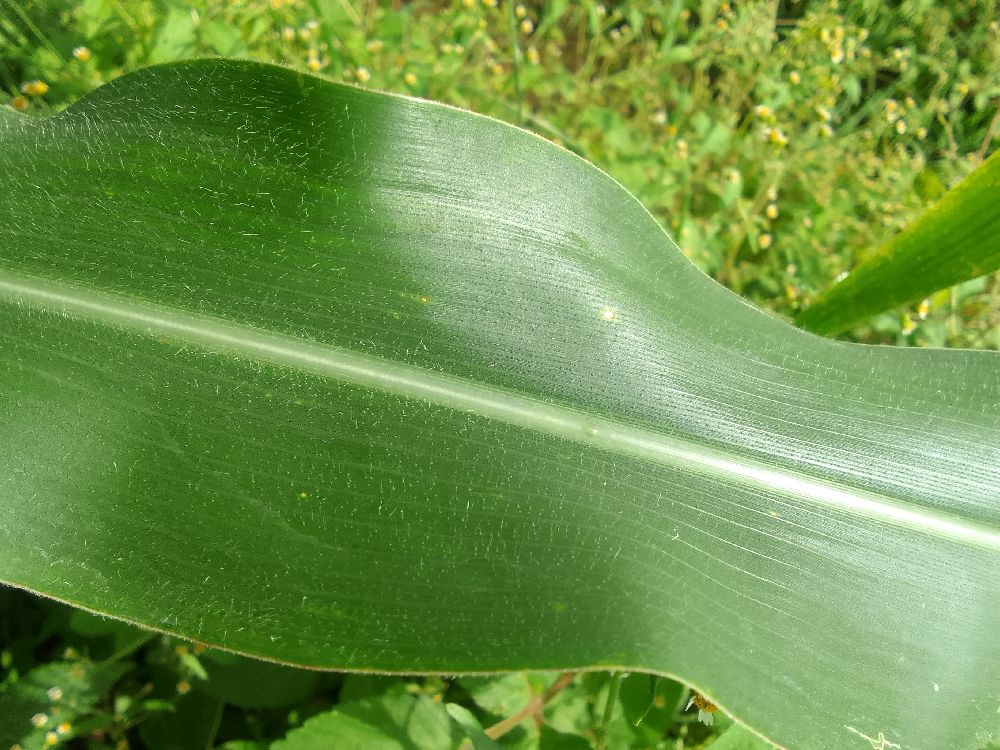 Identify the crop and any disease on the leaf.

maize, healthy
